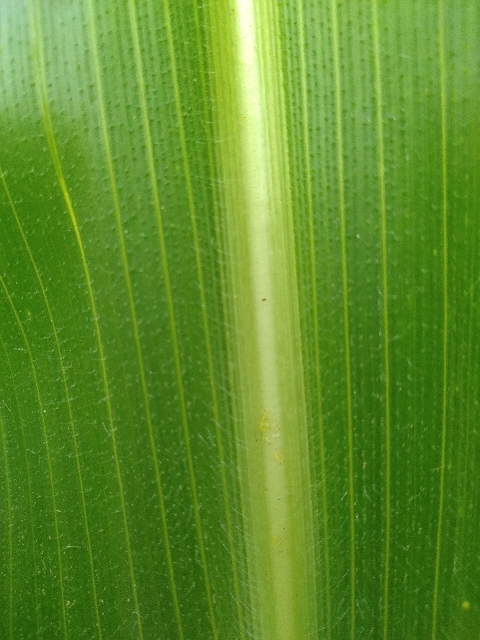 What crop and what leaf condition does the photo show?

maize, healthy
